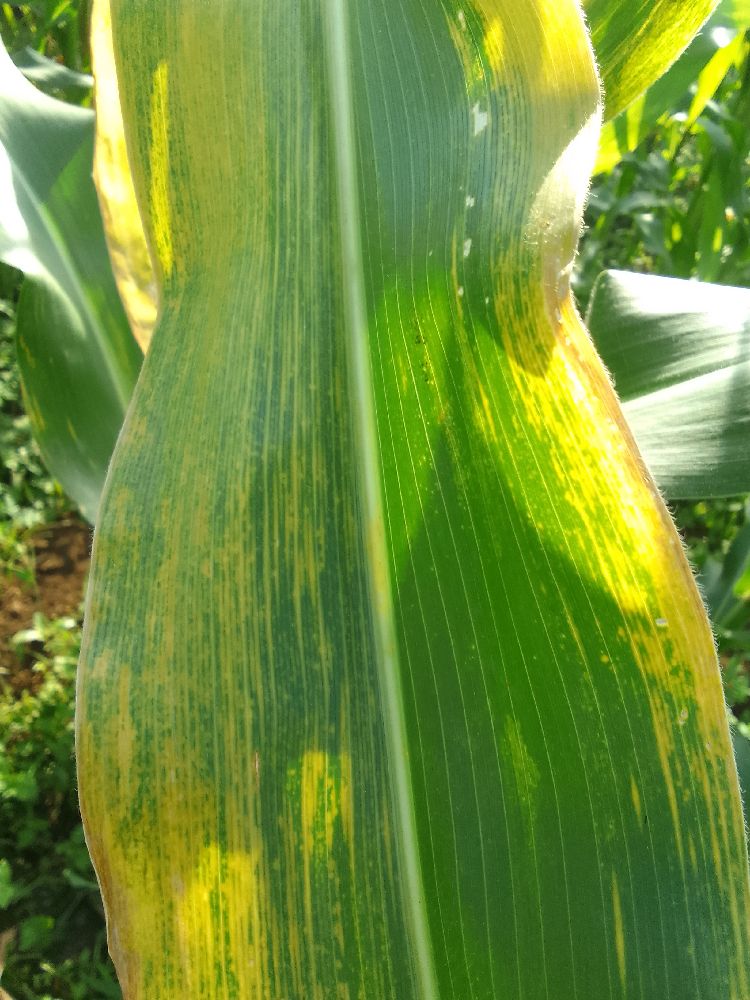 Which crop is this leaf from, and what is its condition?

maize, maize lethal necrosis
